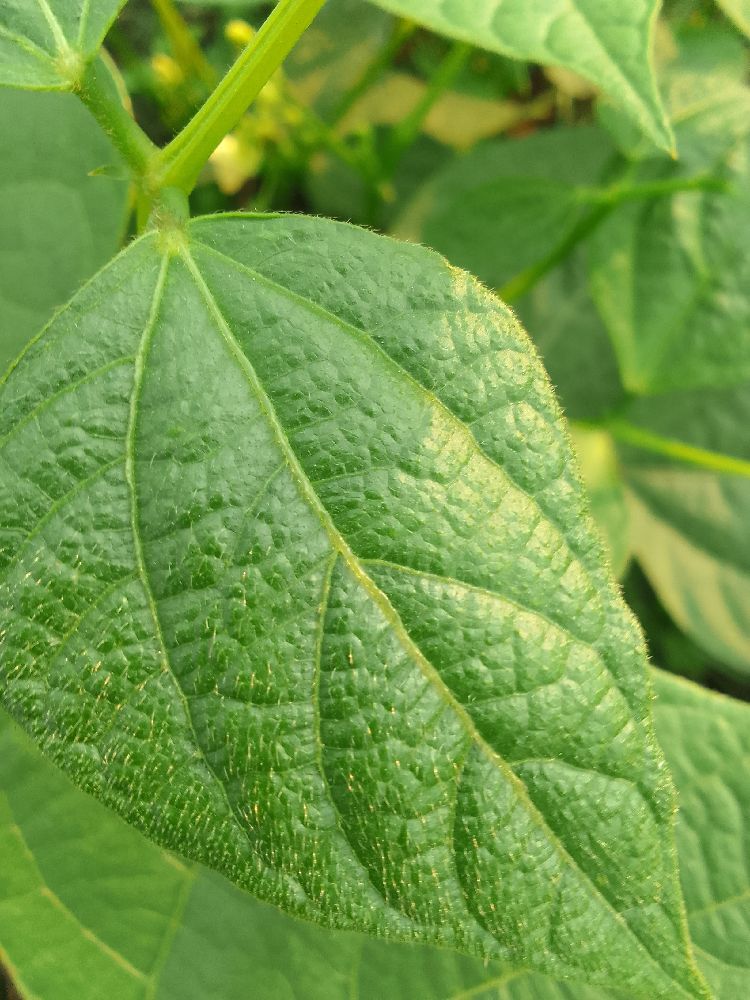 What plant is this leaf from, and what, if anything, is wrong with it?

common bean, healthy
